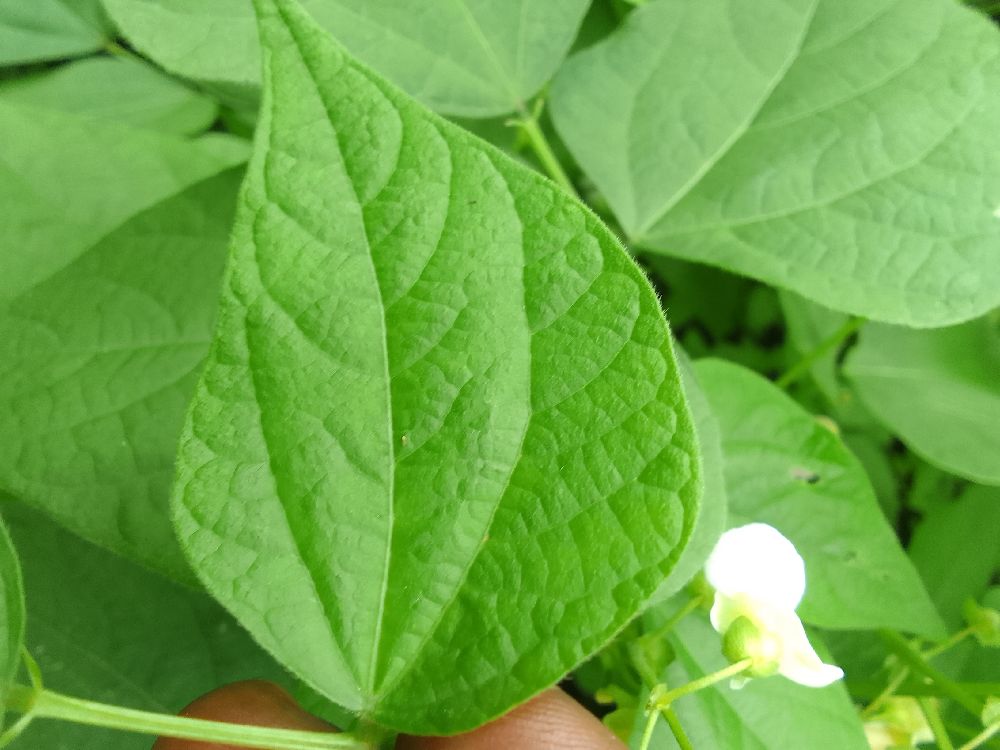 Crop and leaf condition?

common bean, healthy
